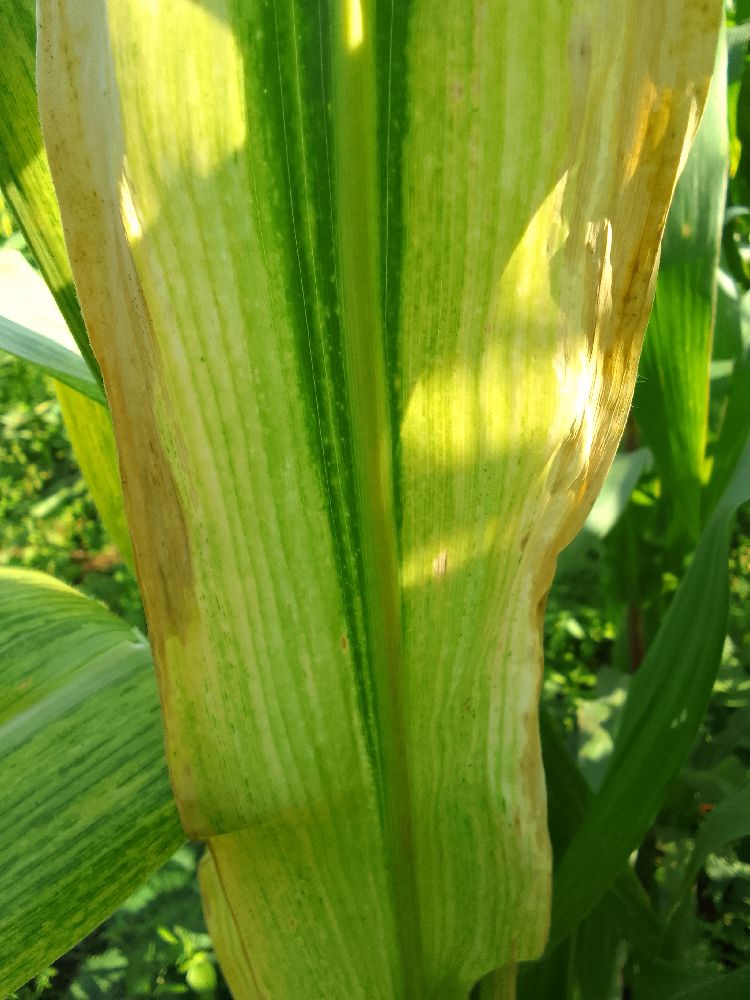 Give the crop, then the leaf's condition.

maize, maize lethal necrosis
